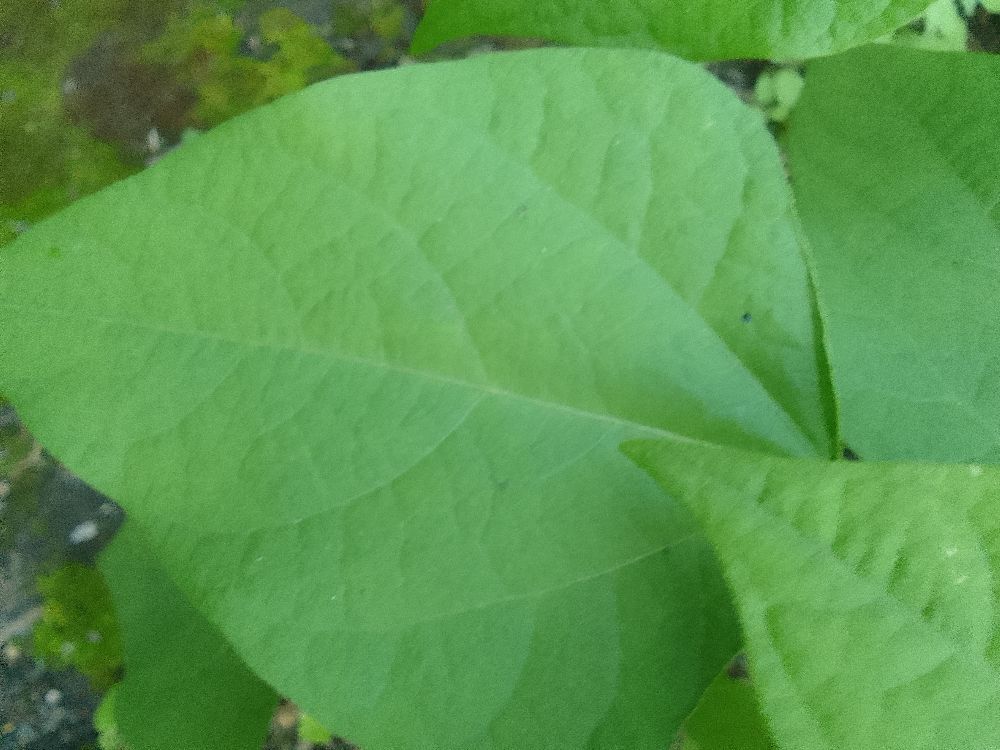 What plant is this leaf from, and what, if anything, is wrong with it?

common bean, healthy
